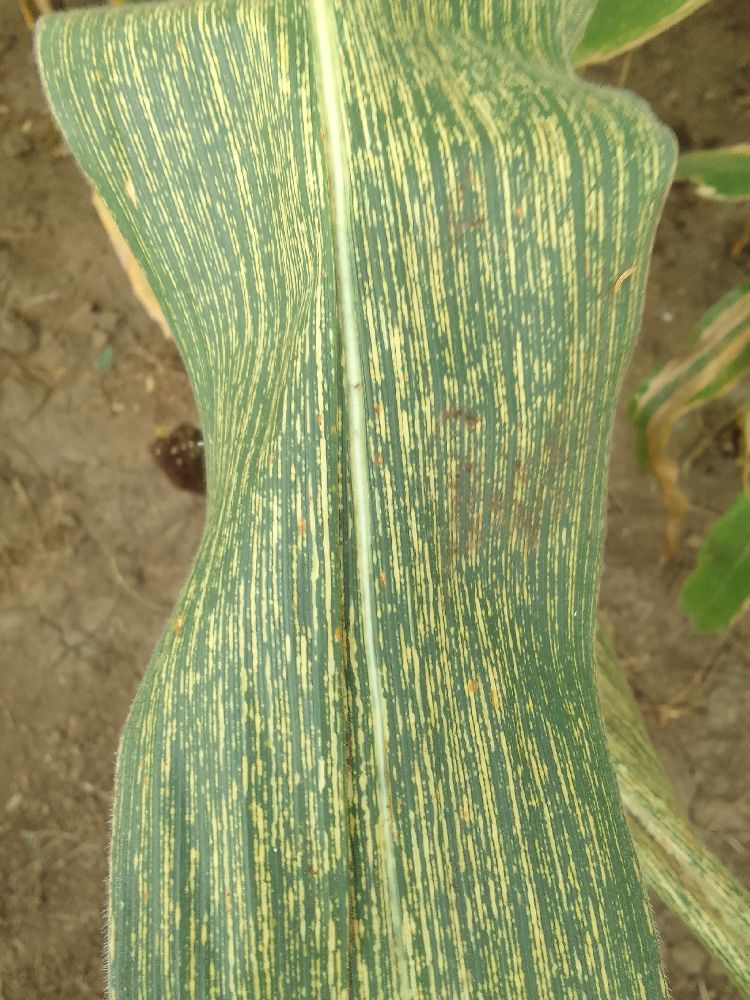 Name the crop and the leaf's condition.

maize, maize streak virus
